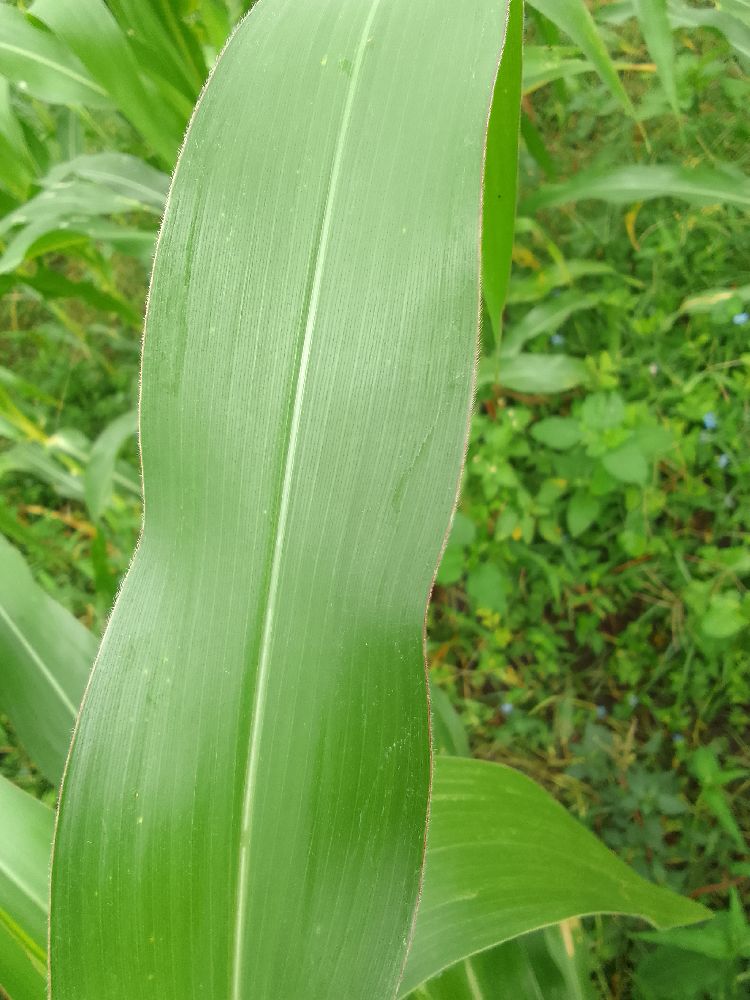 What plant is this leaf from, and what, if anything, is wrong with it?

maize, healthy
